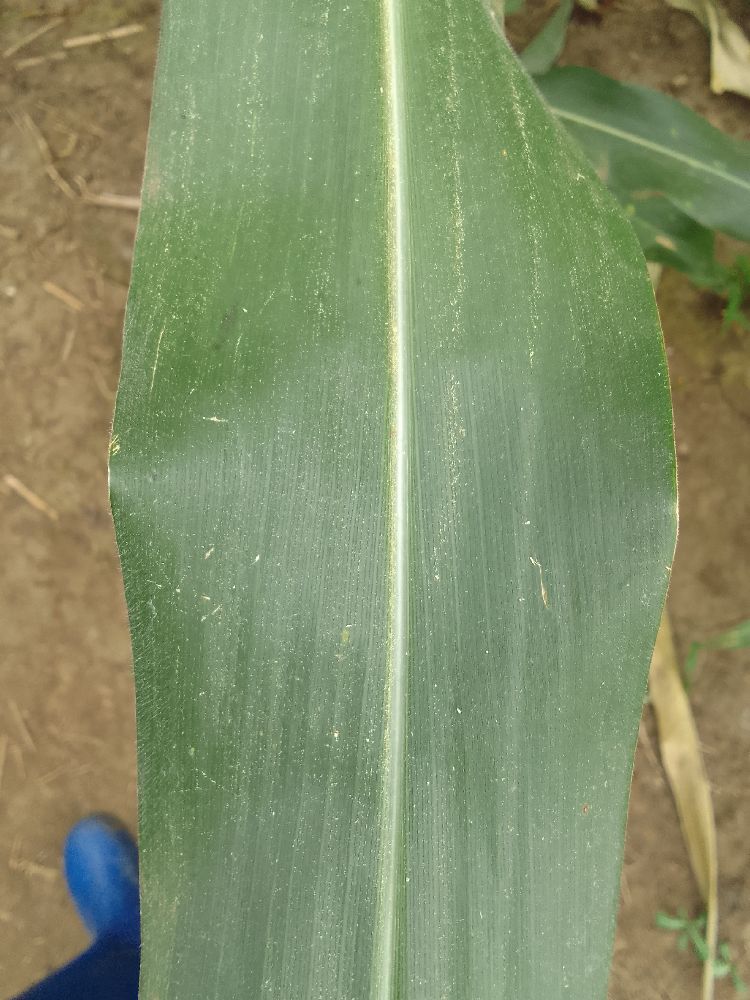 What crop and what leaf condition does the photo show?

maize, healthy
